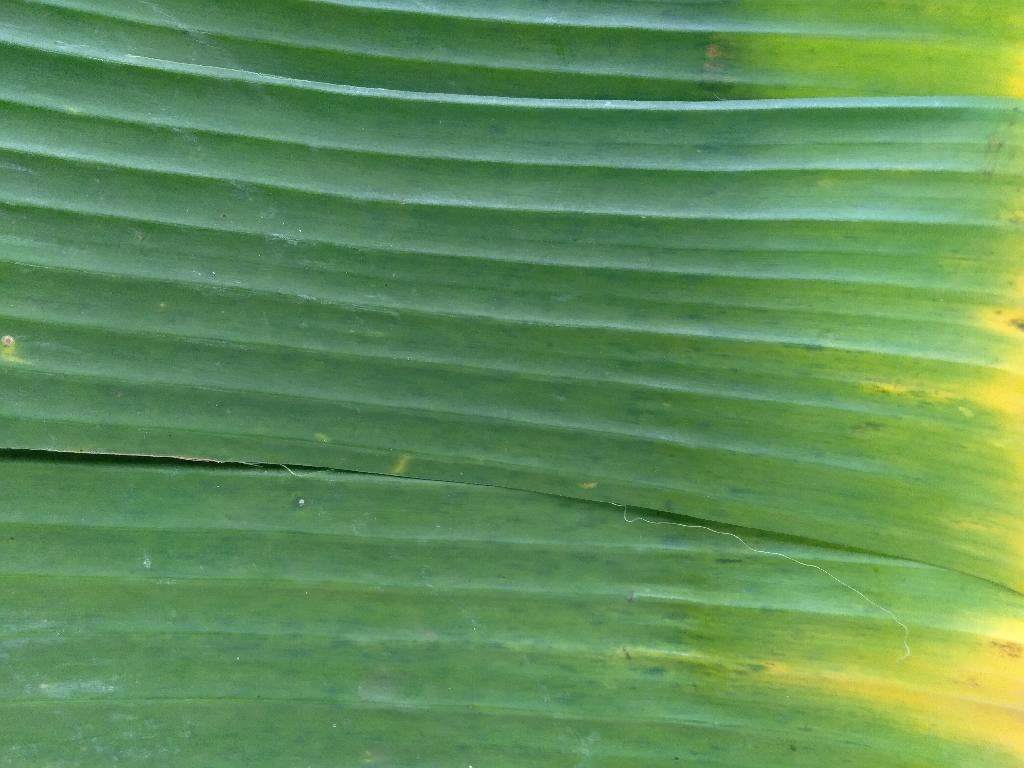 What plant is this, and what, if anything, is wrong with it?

banana, fusarium wilt race 1
